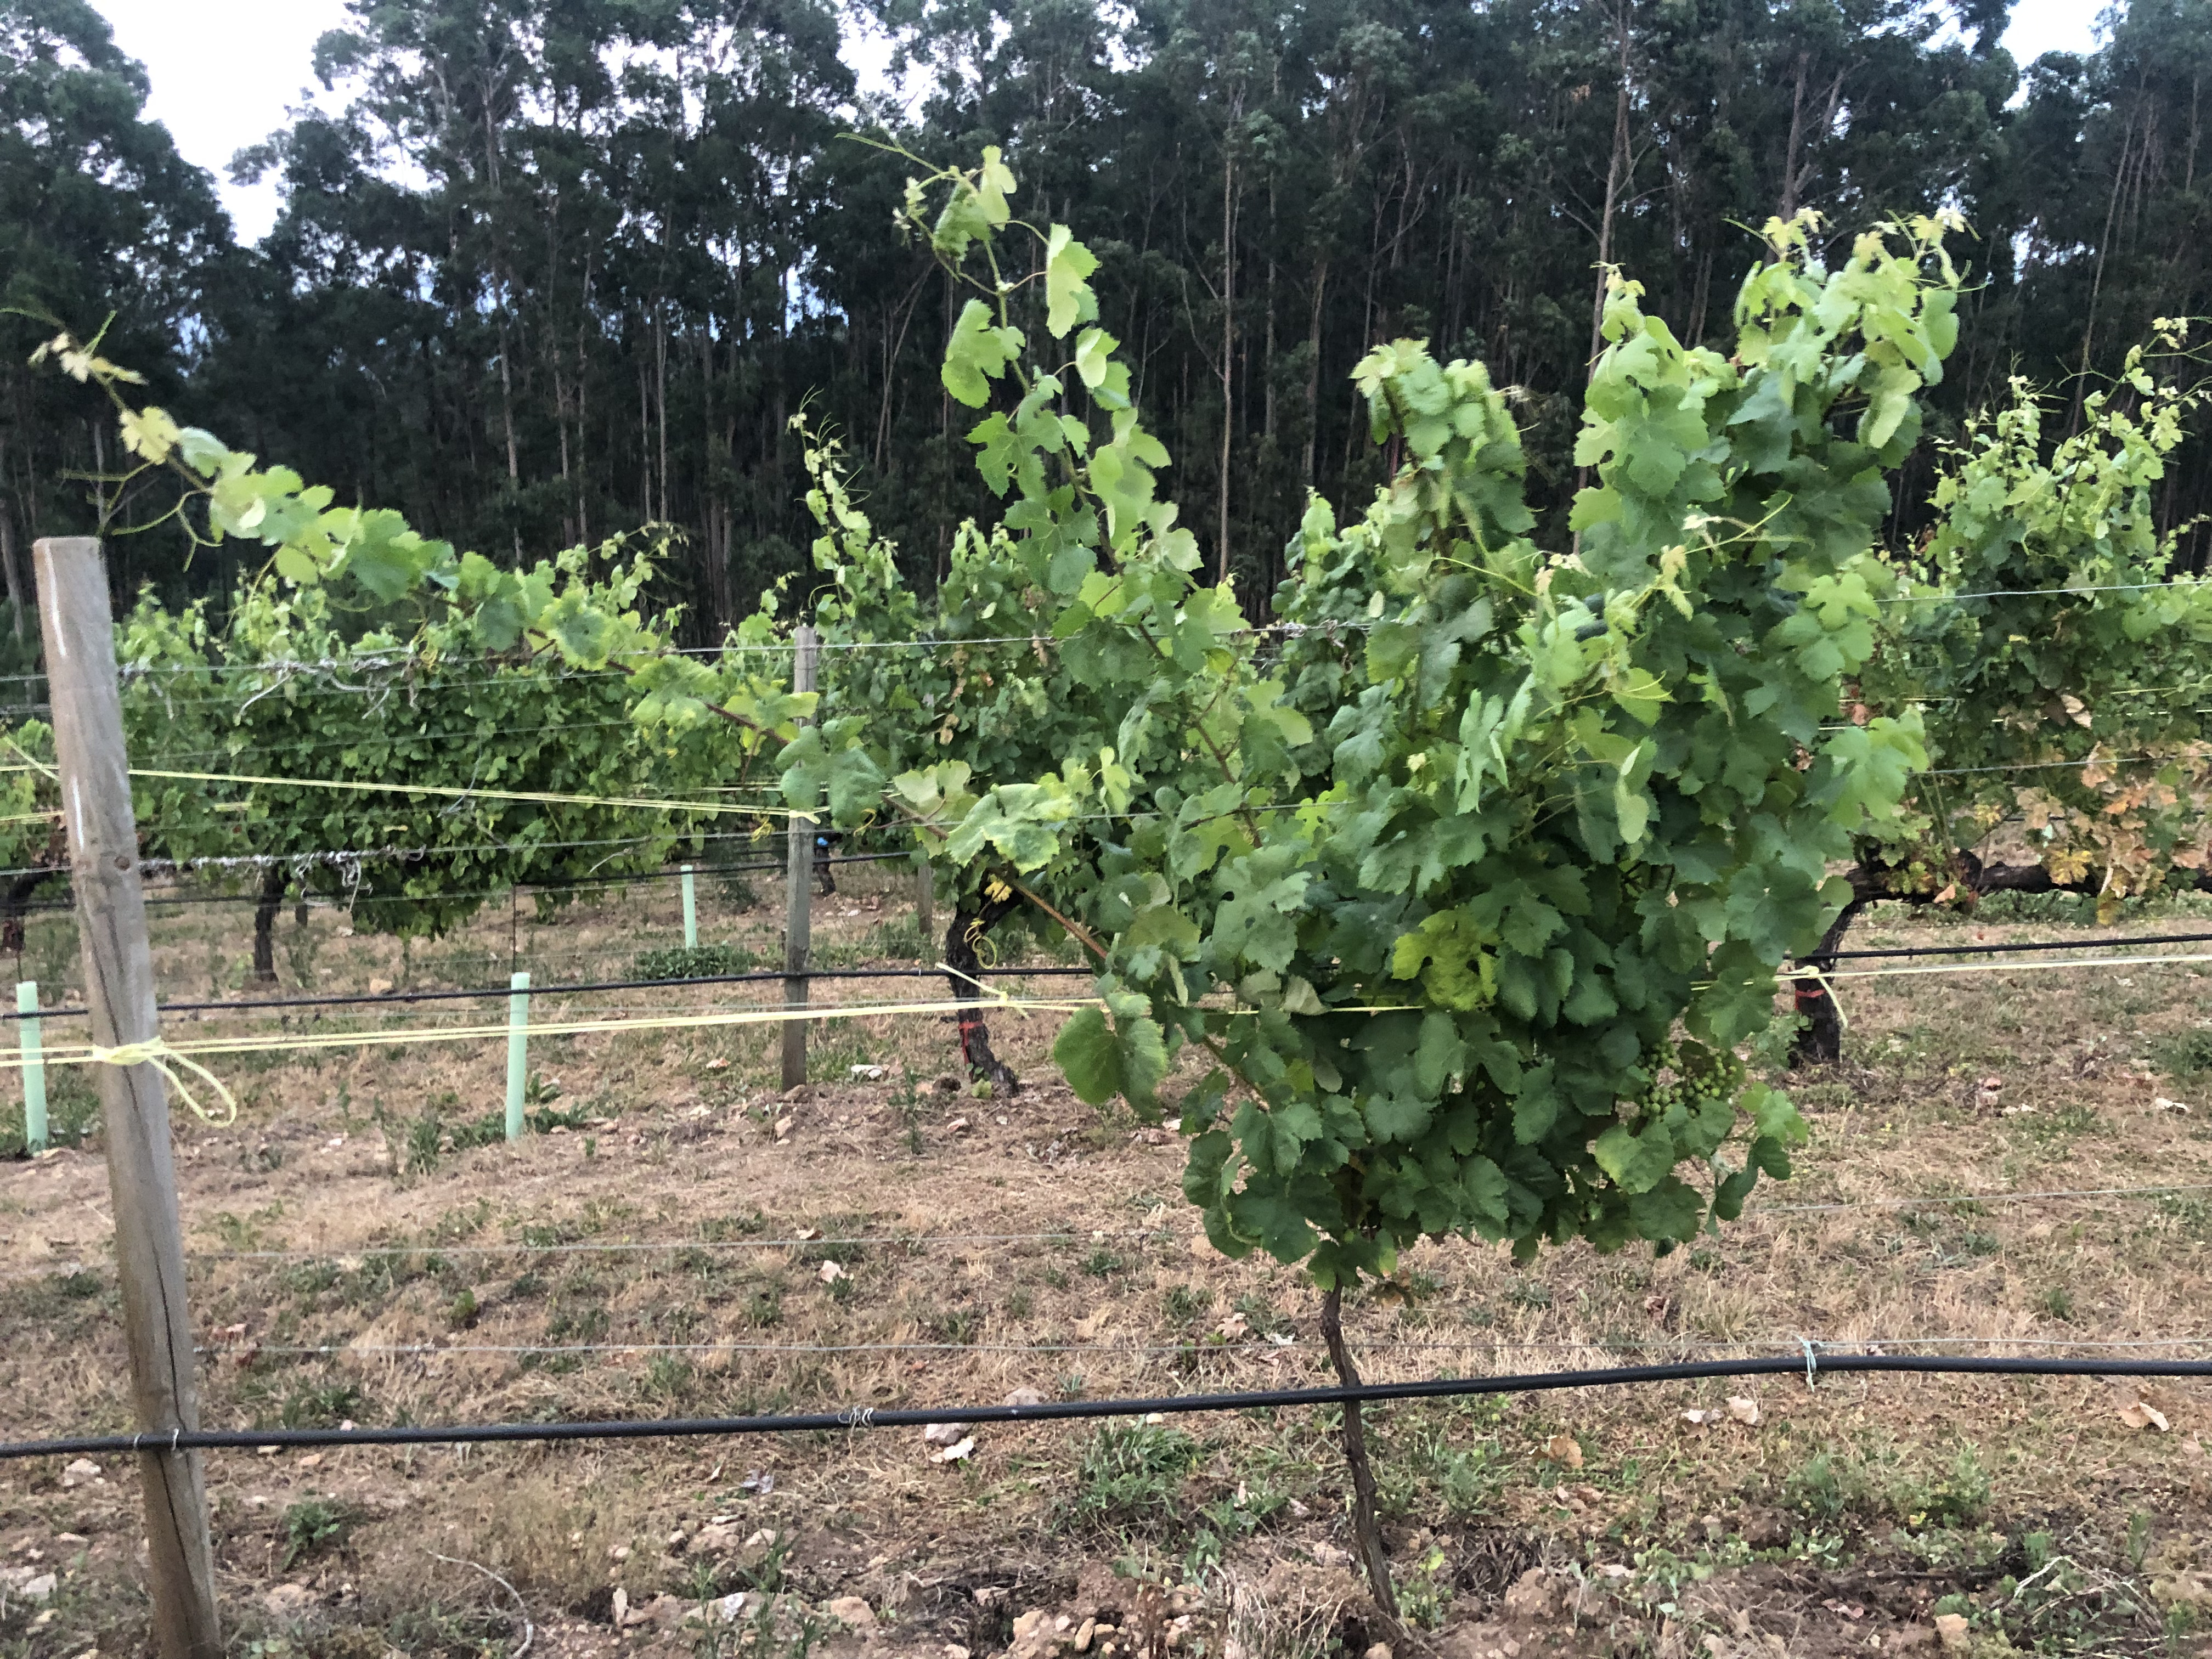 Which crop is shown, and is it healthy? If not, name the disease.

grapevine, not affected by esca disease
